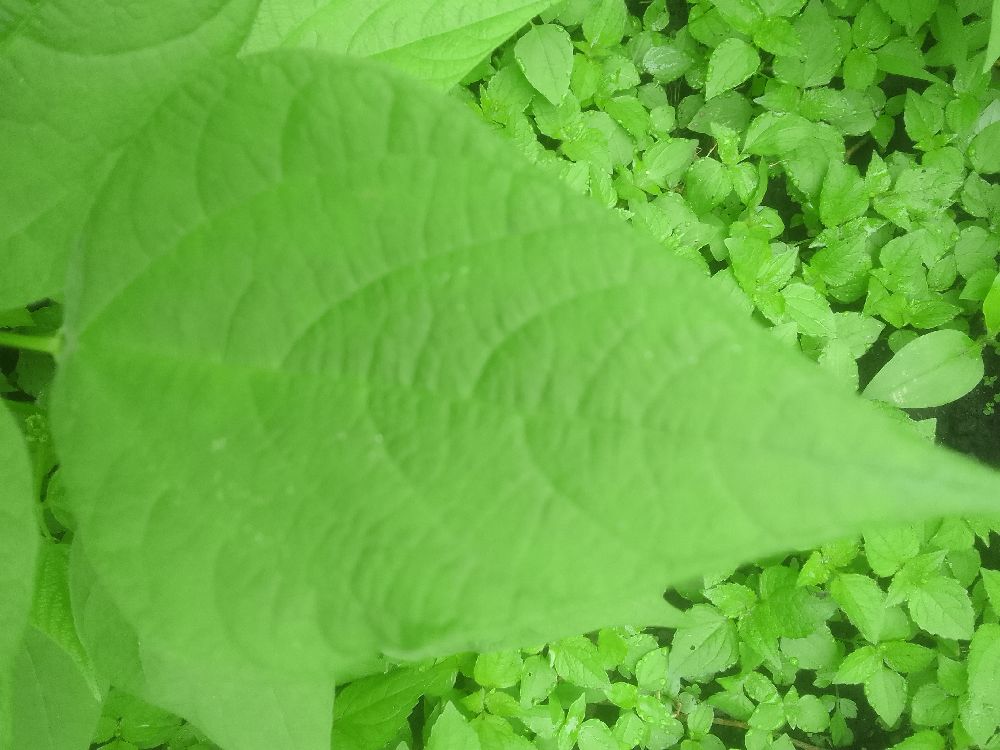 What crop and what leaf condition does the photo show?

common bean, healthy
